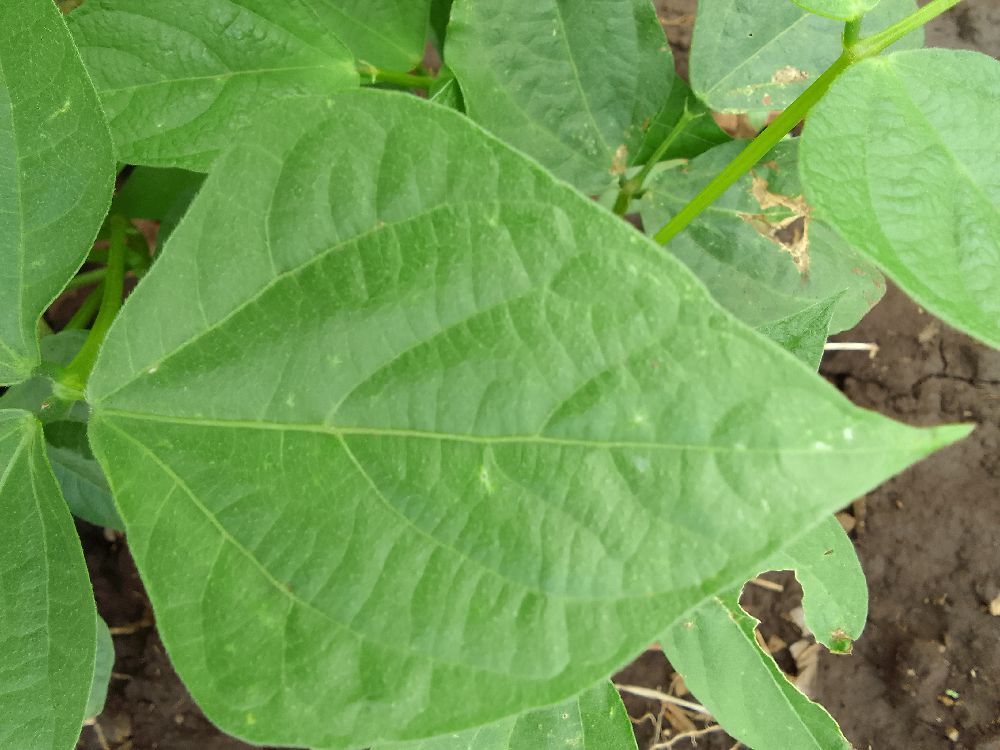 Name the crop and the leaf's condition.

common bean, healthy
